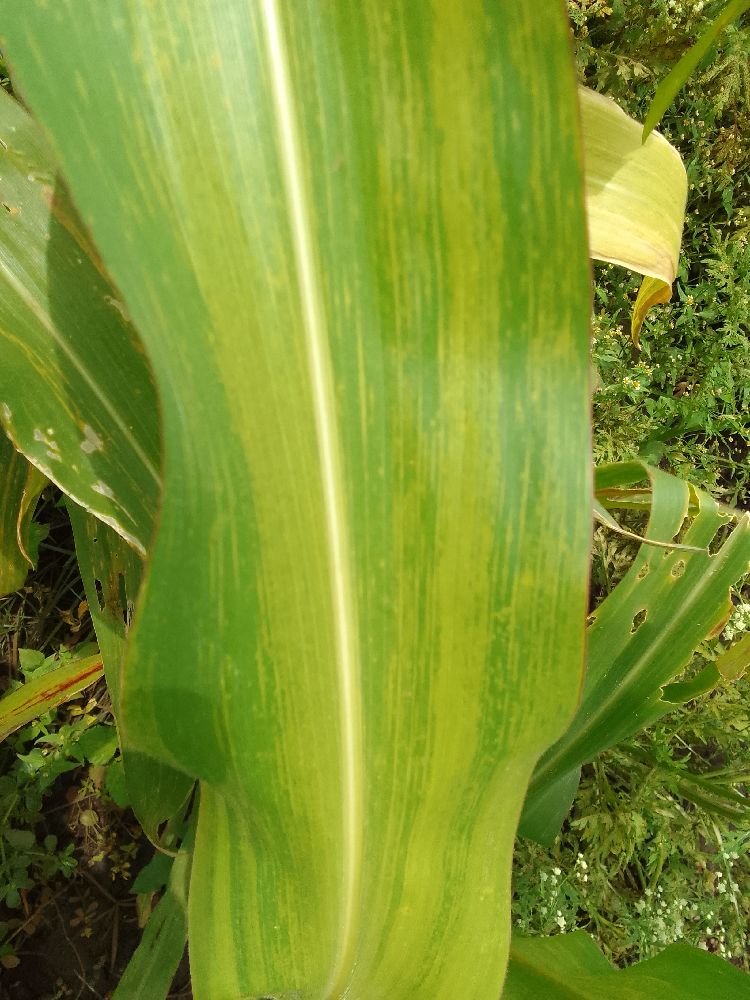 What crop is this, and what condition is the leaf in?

maize, maize lethal necrosis
